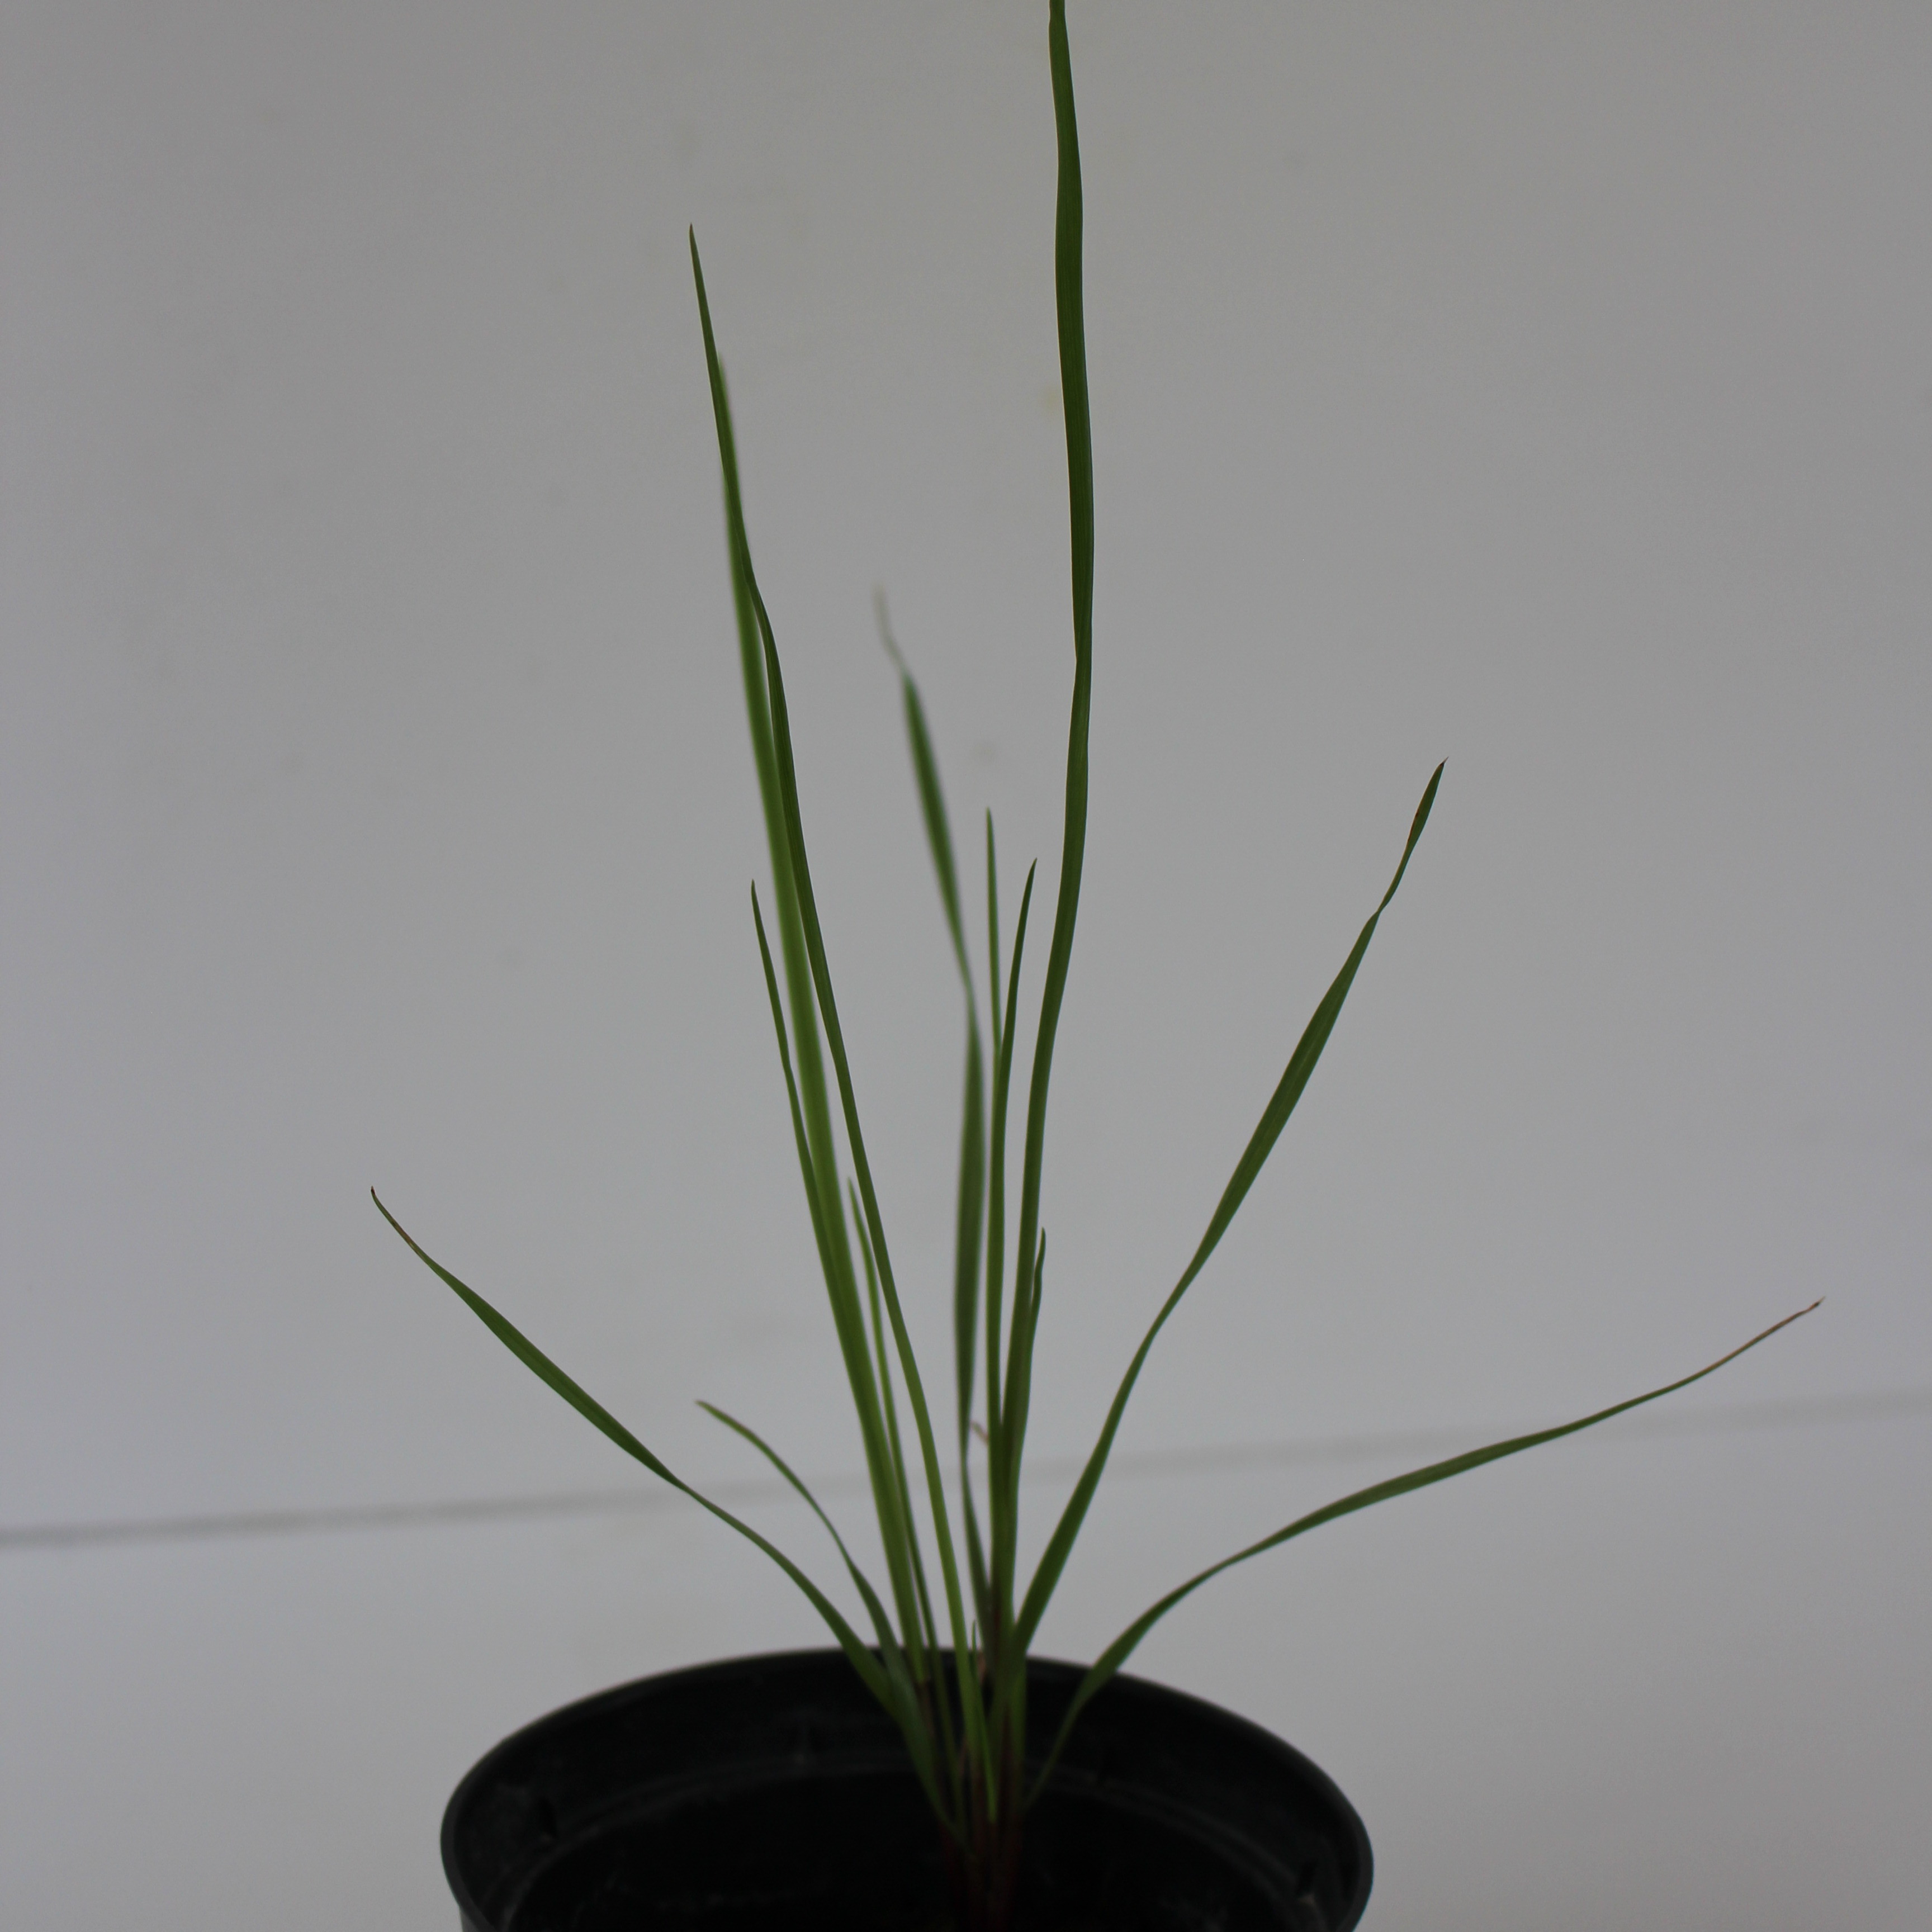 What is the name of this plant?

Lolium multiflorum
